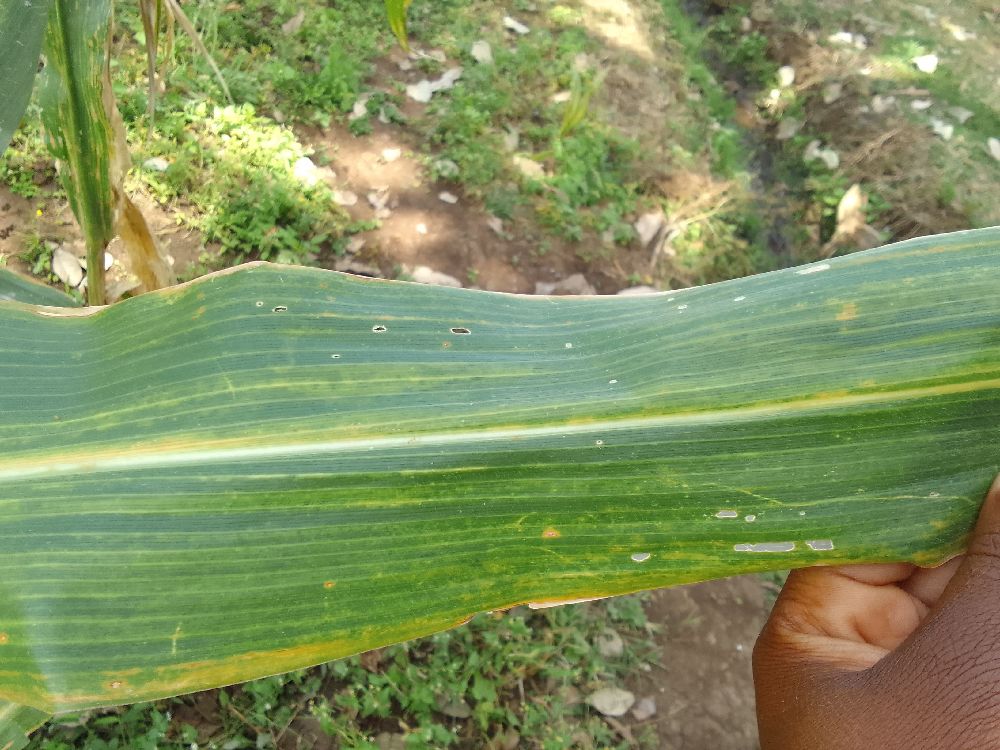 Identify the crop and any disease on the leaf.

maize, maize lethal necrosis
